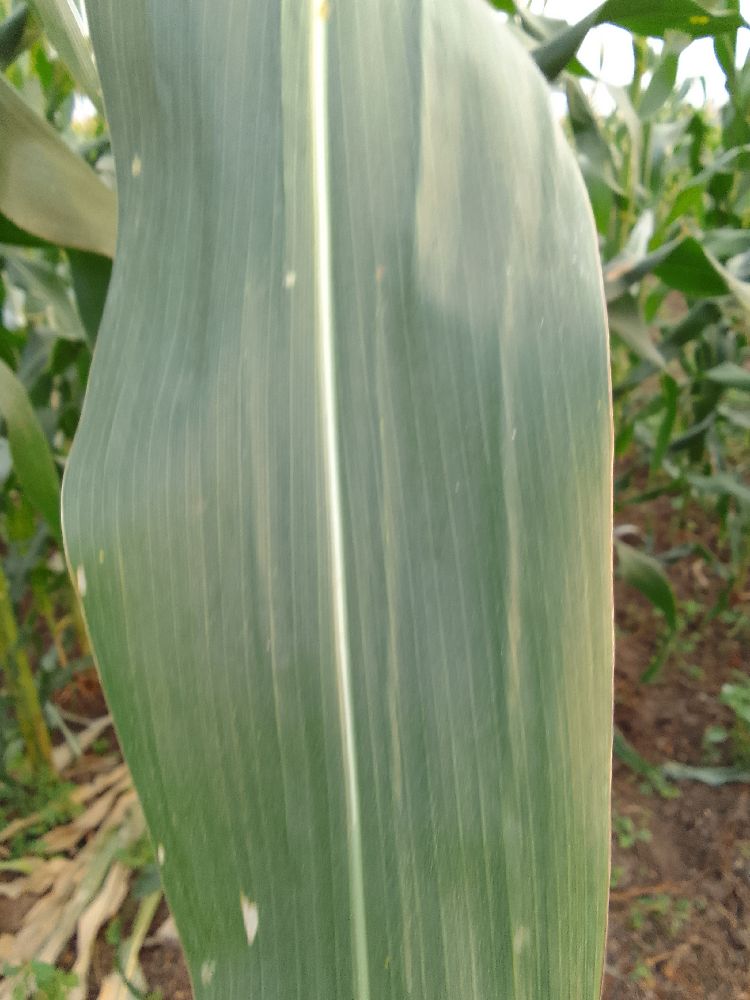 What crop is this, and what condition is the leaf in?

maize, healthy
